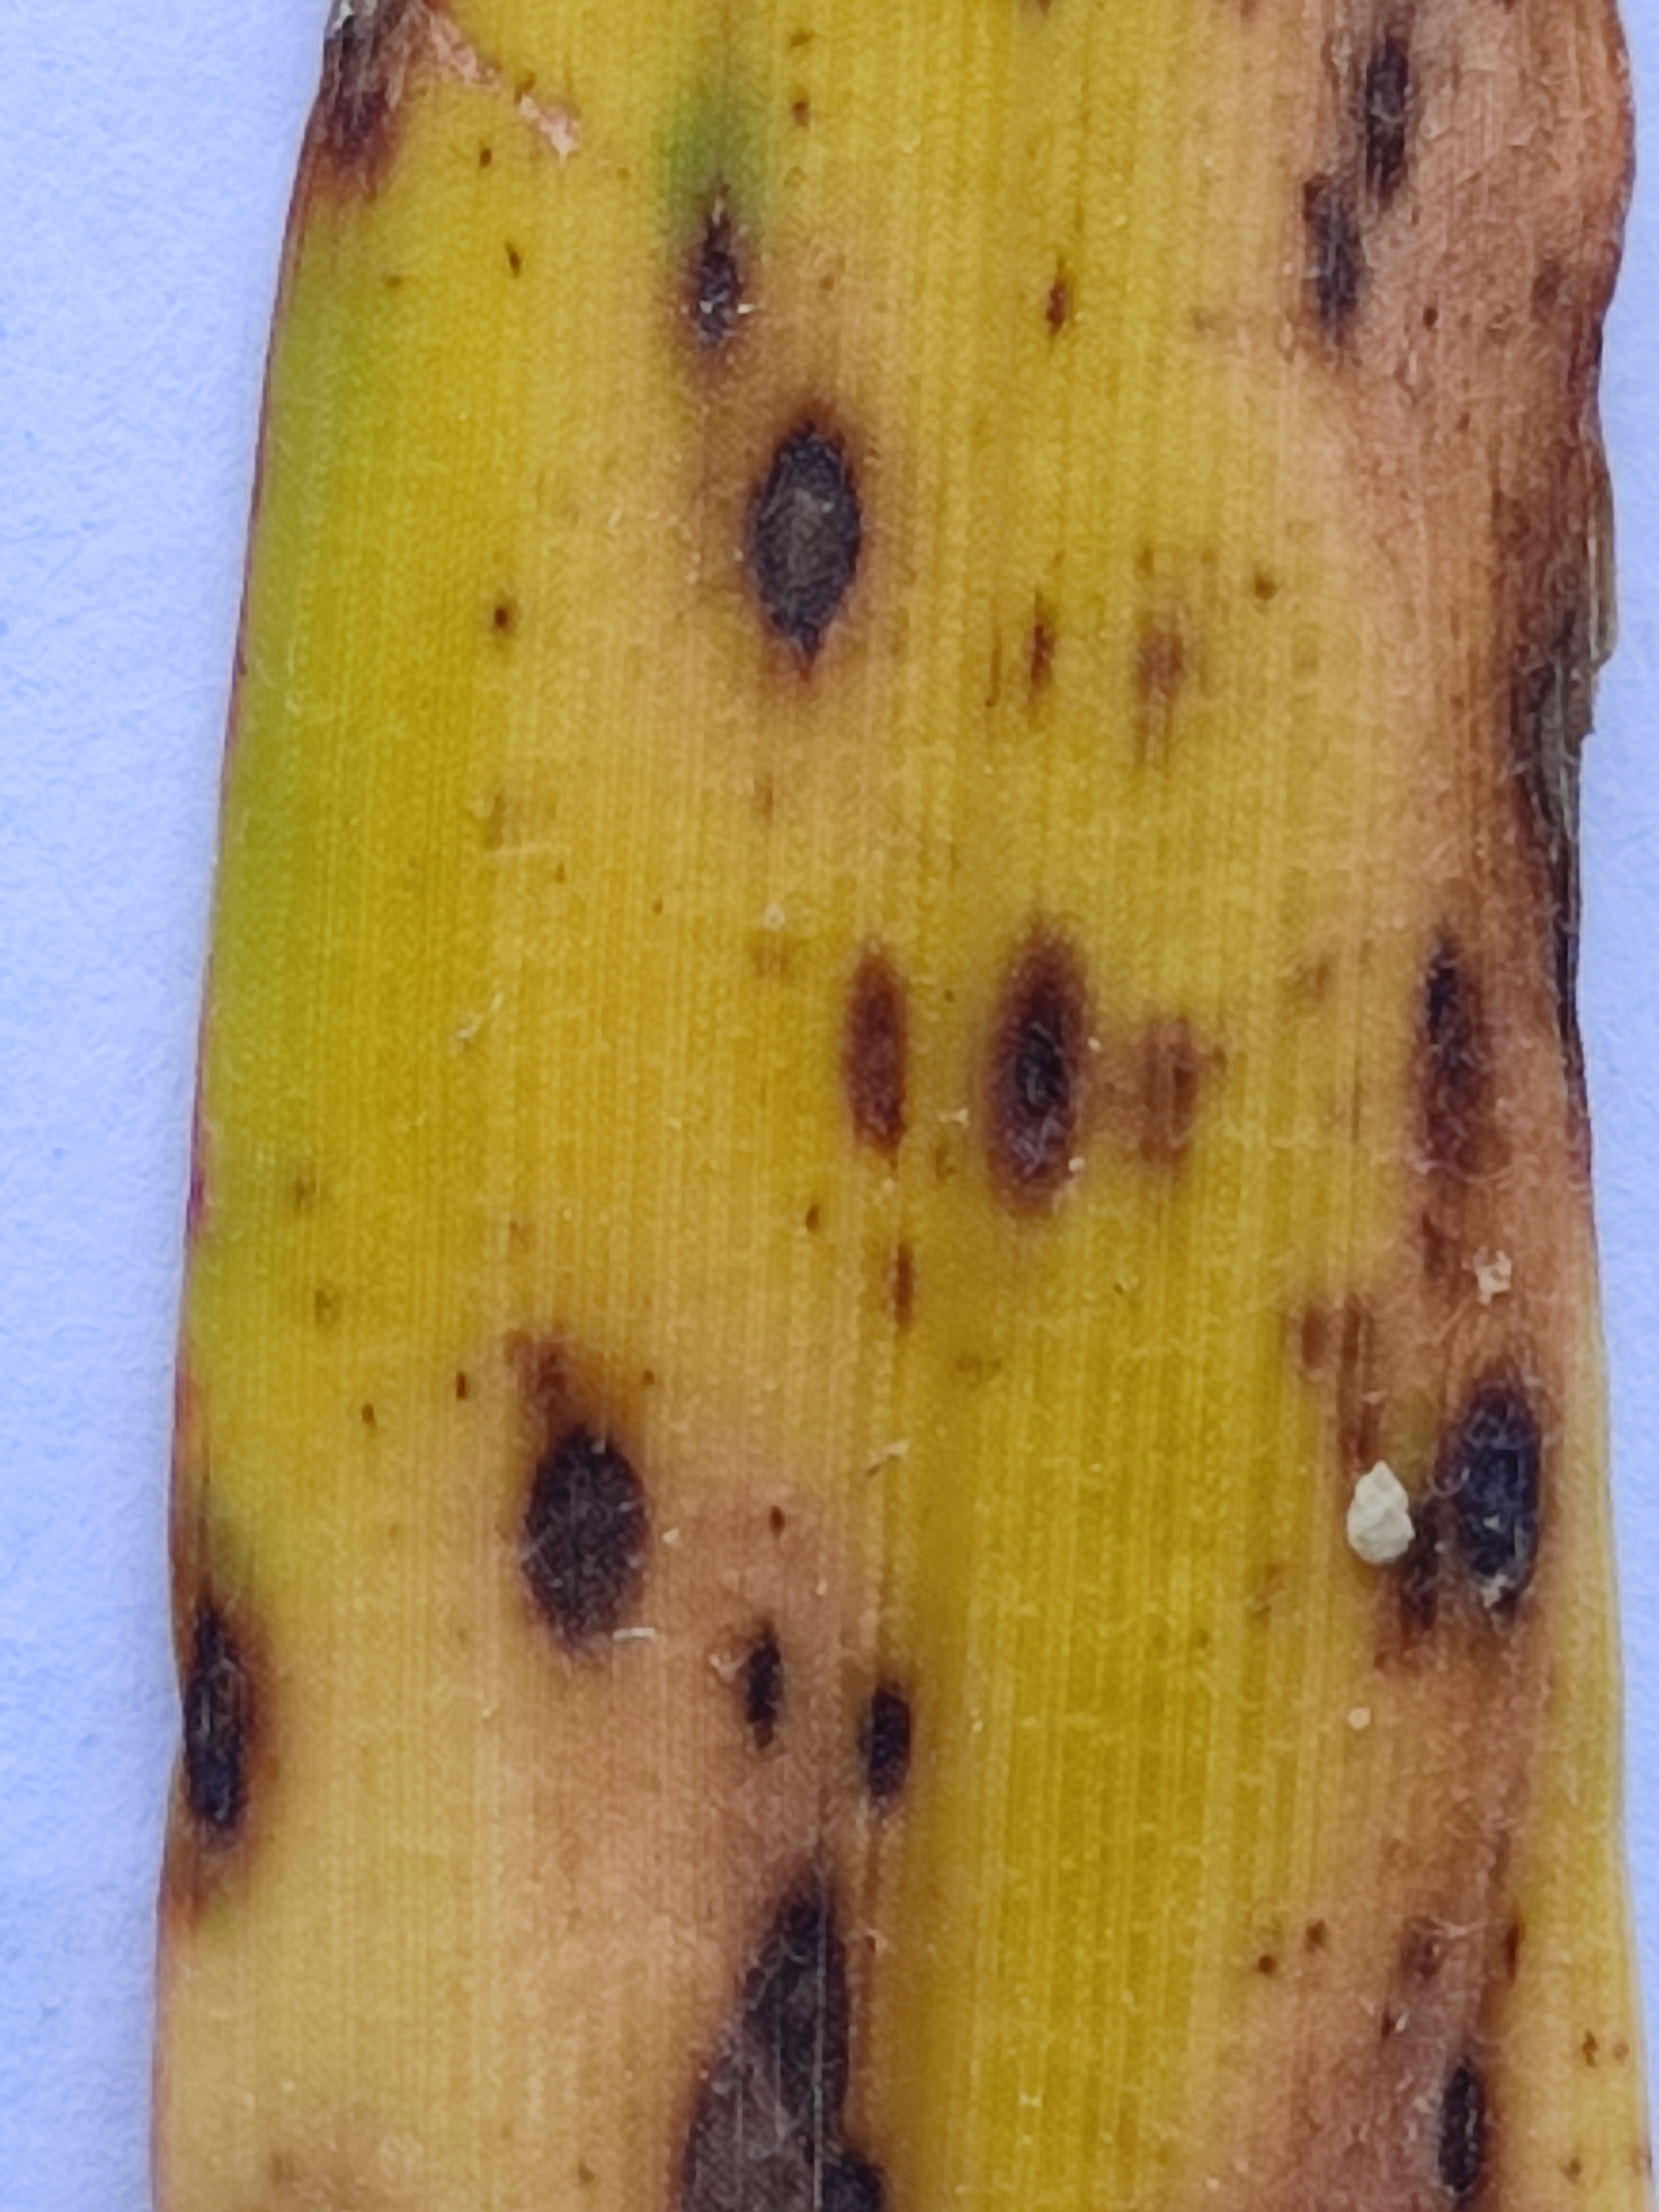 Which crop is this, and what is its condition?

pearl millet, pyricularia sp.
